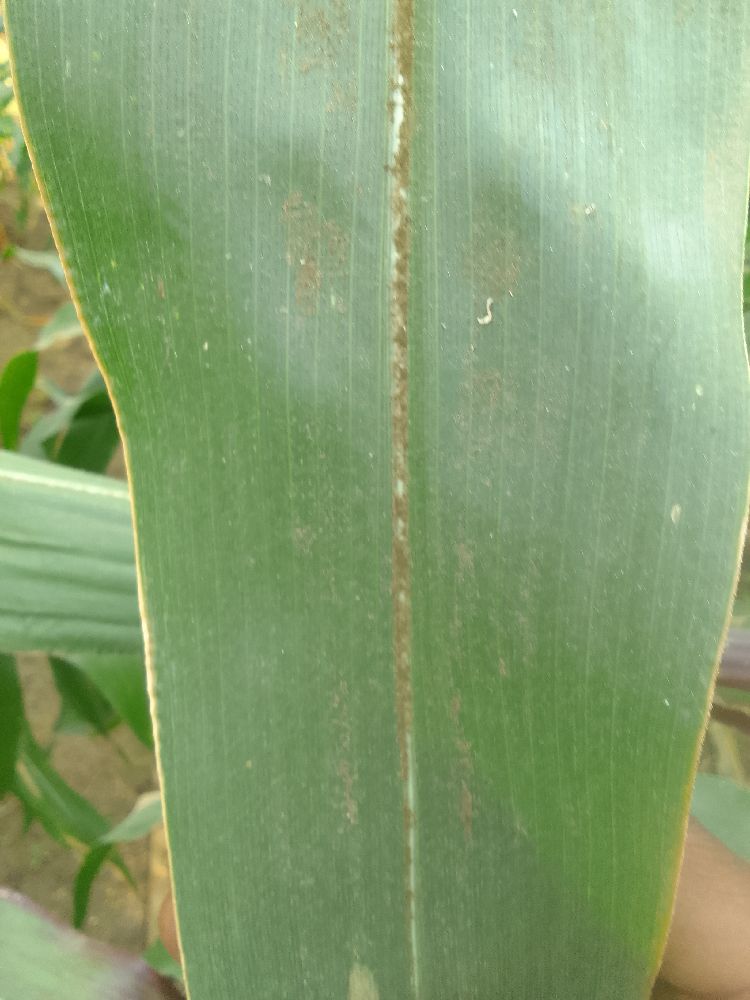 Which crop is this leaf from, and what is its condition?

maize, healthy
